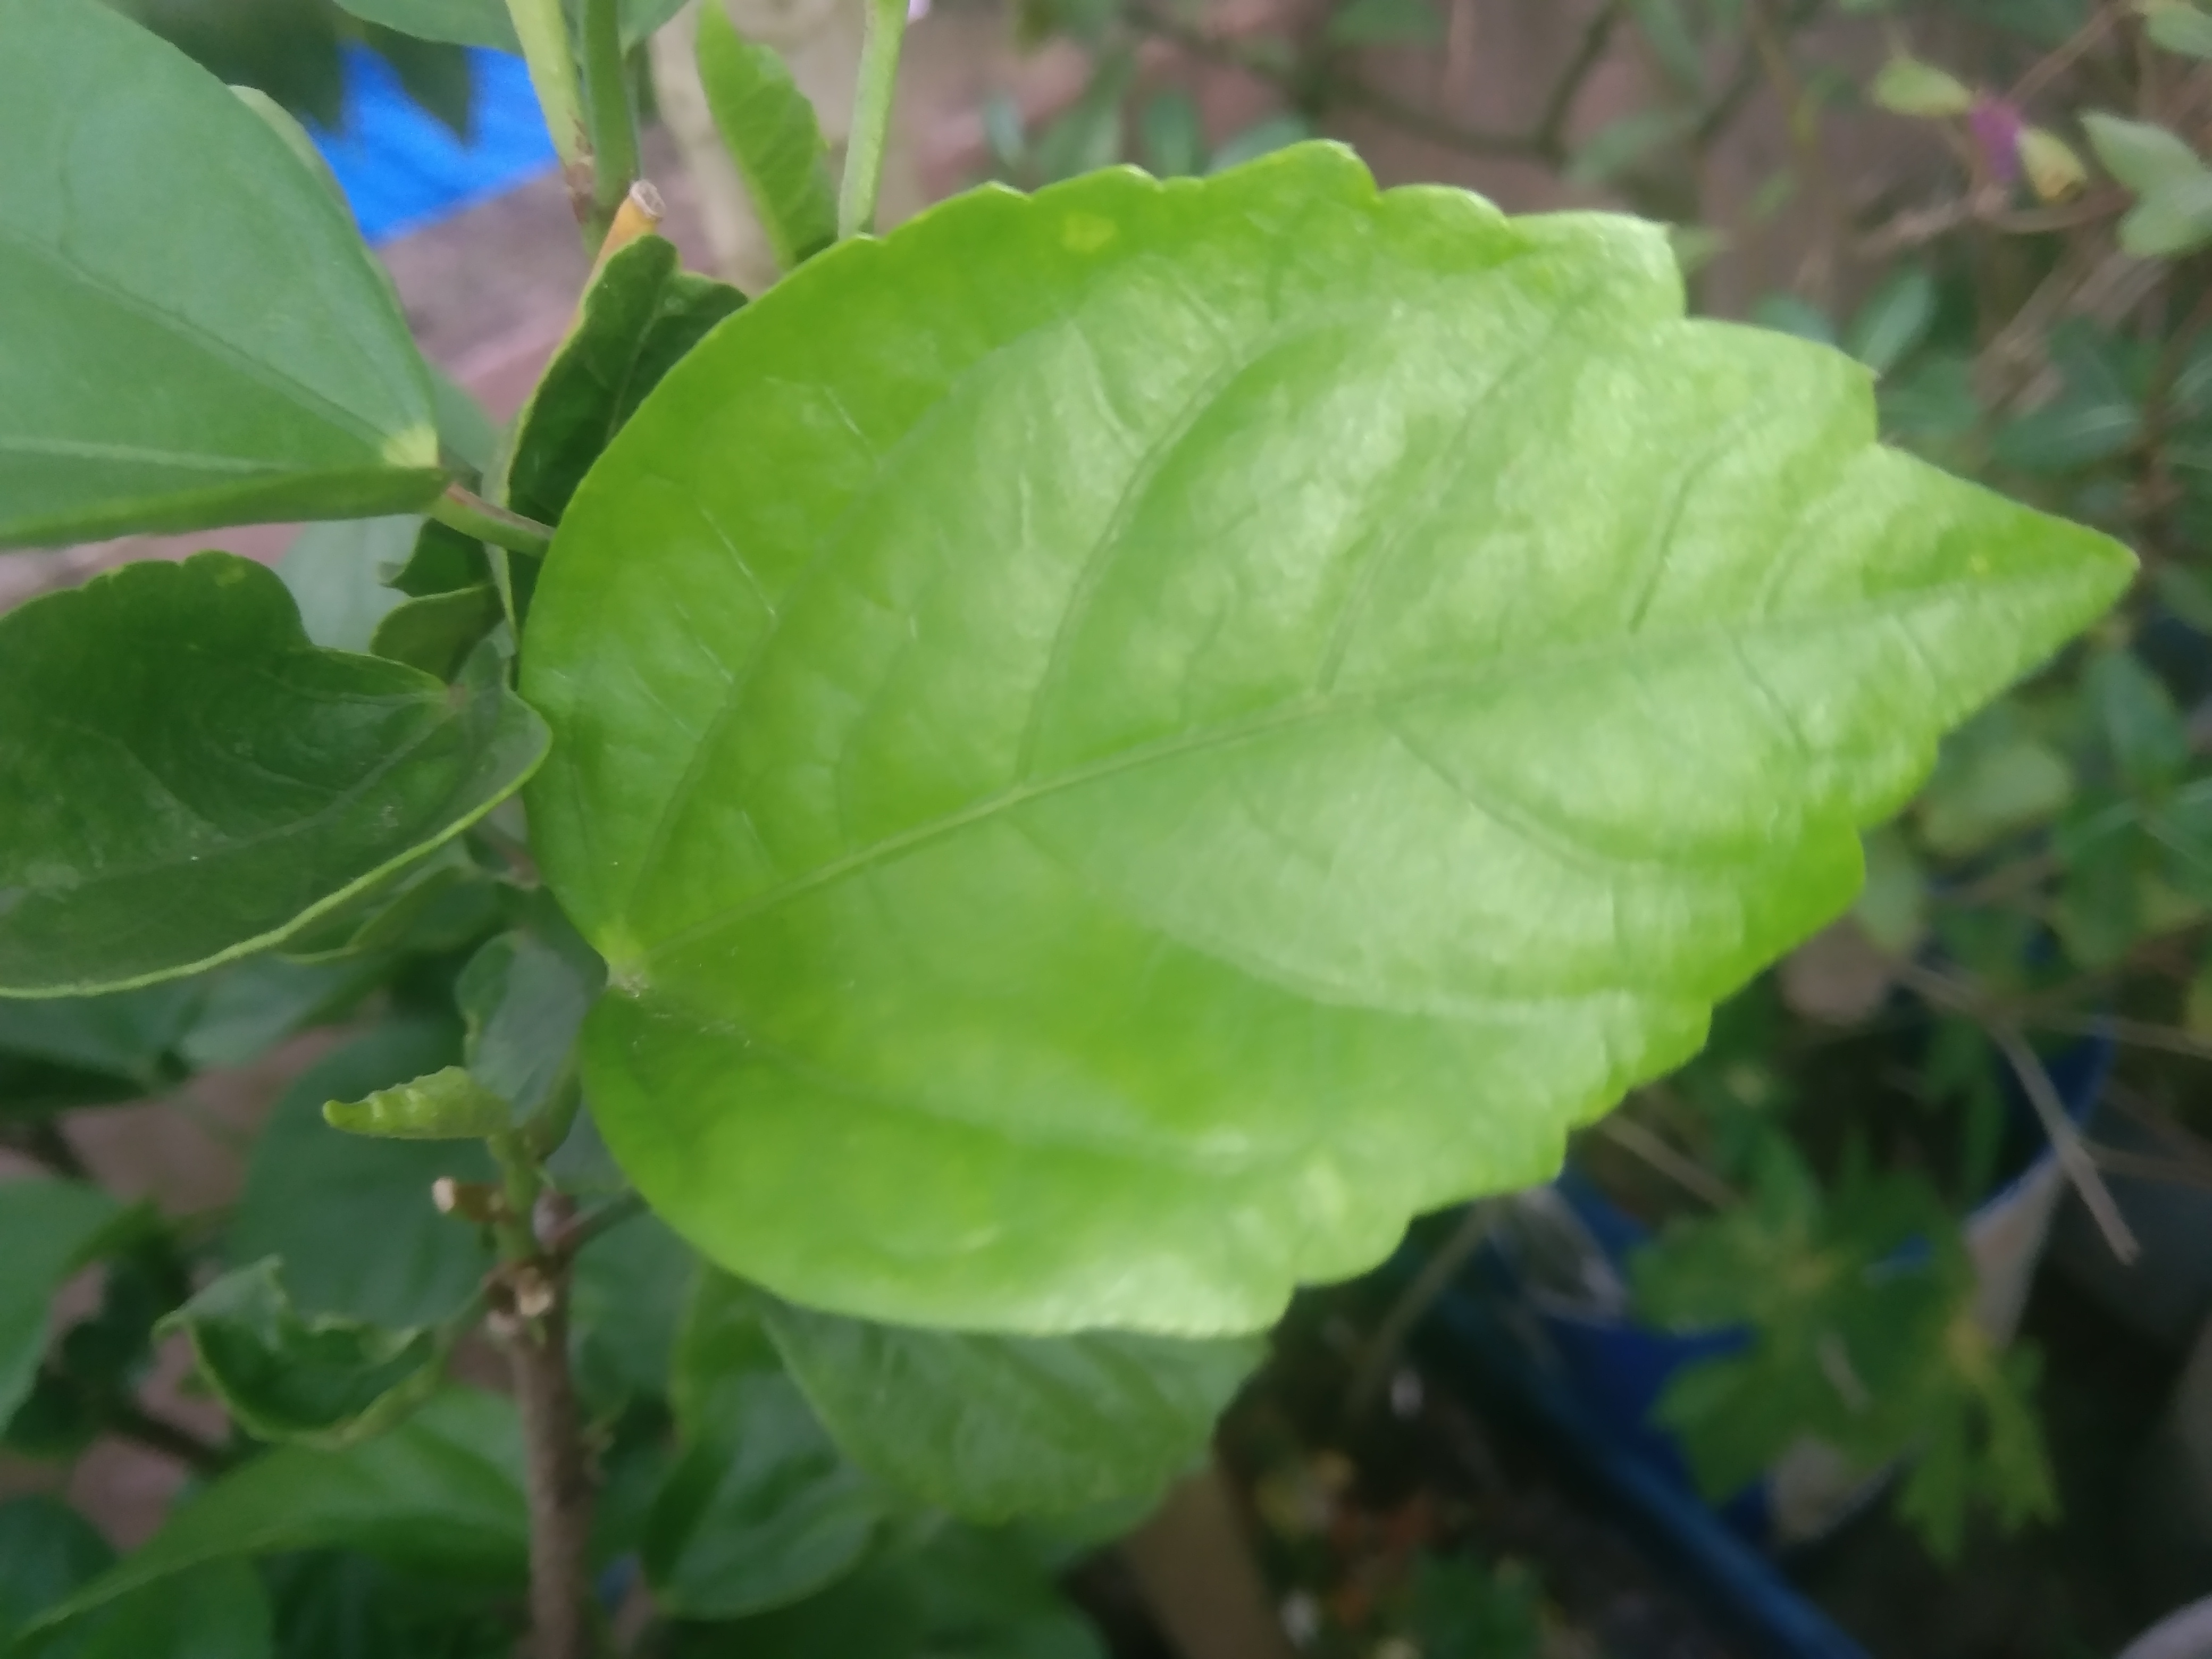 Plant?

hibiscus
